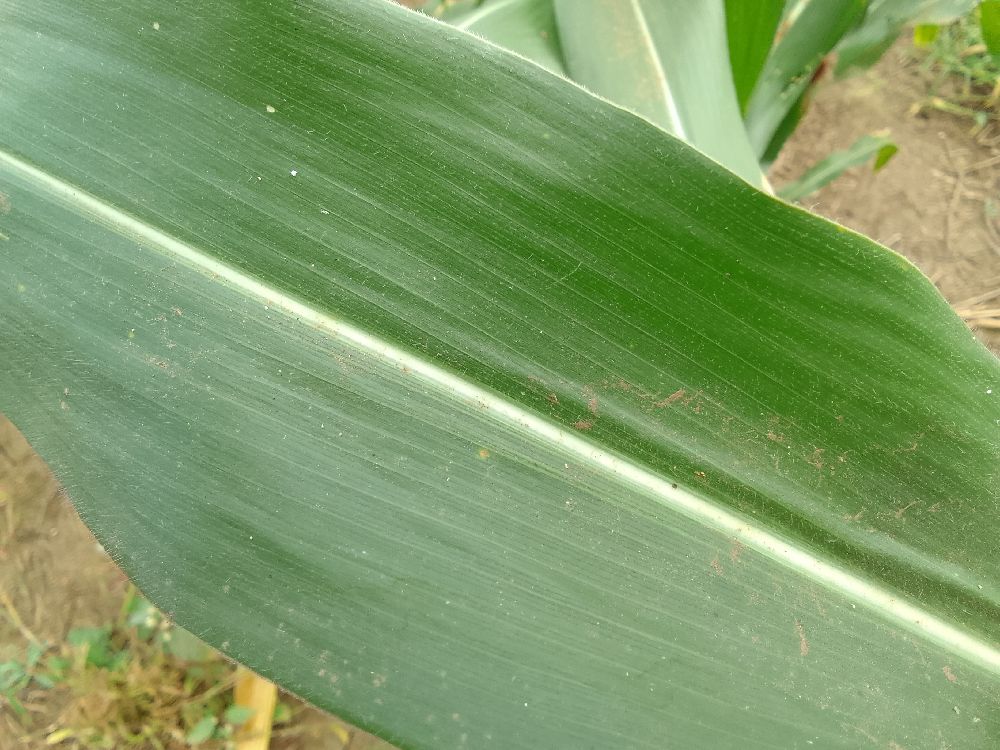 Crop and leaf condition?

maize, healthy
